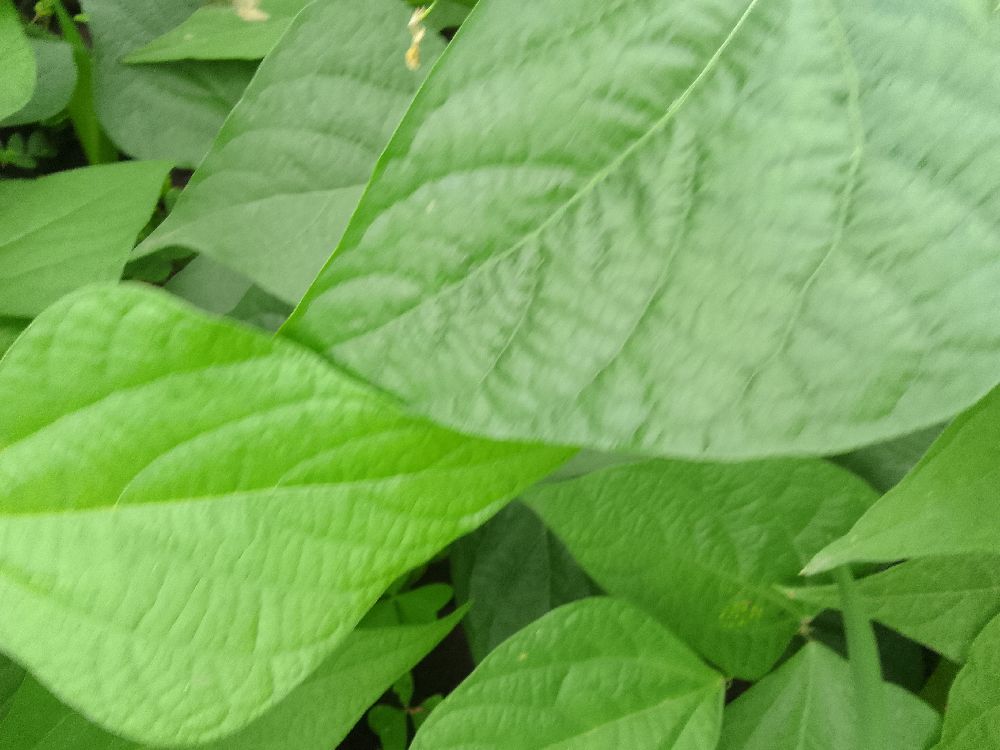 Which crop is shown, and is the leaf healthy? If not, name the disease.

common bean, healthy
